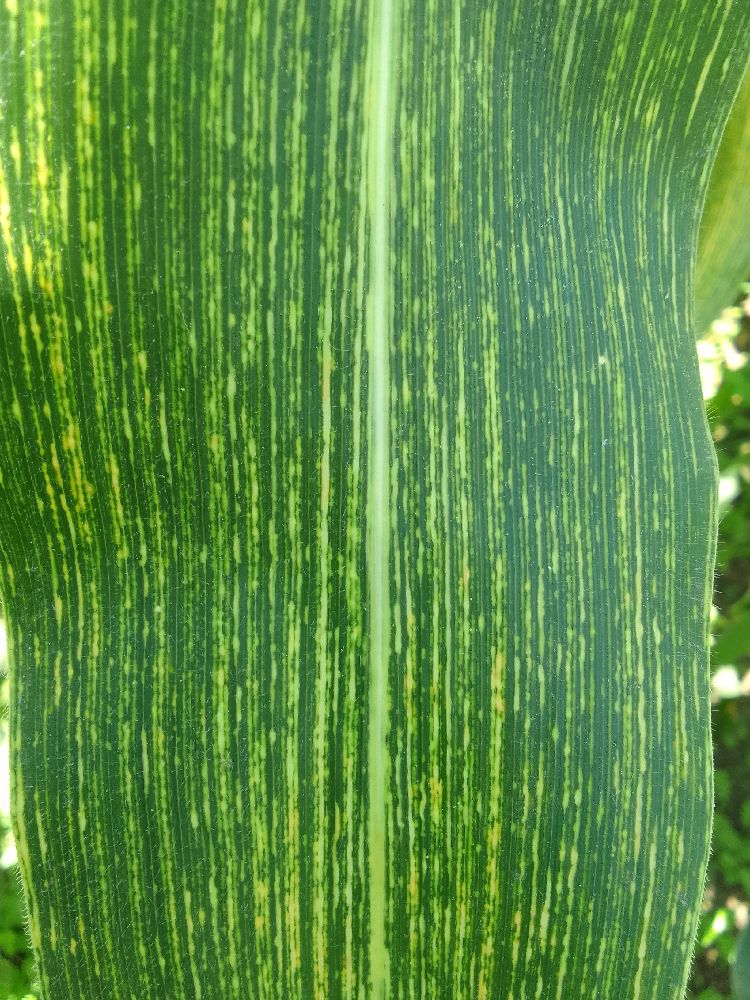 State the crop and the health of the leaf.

maize, maize streak virus
